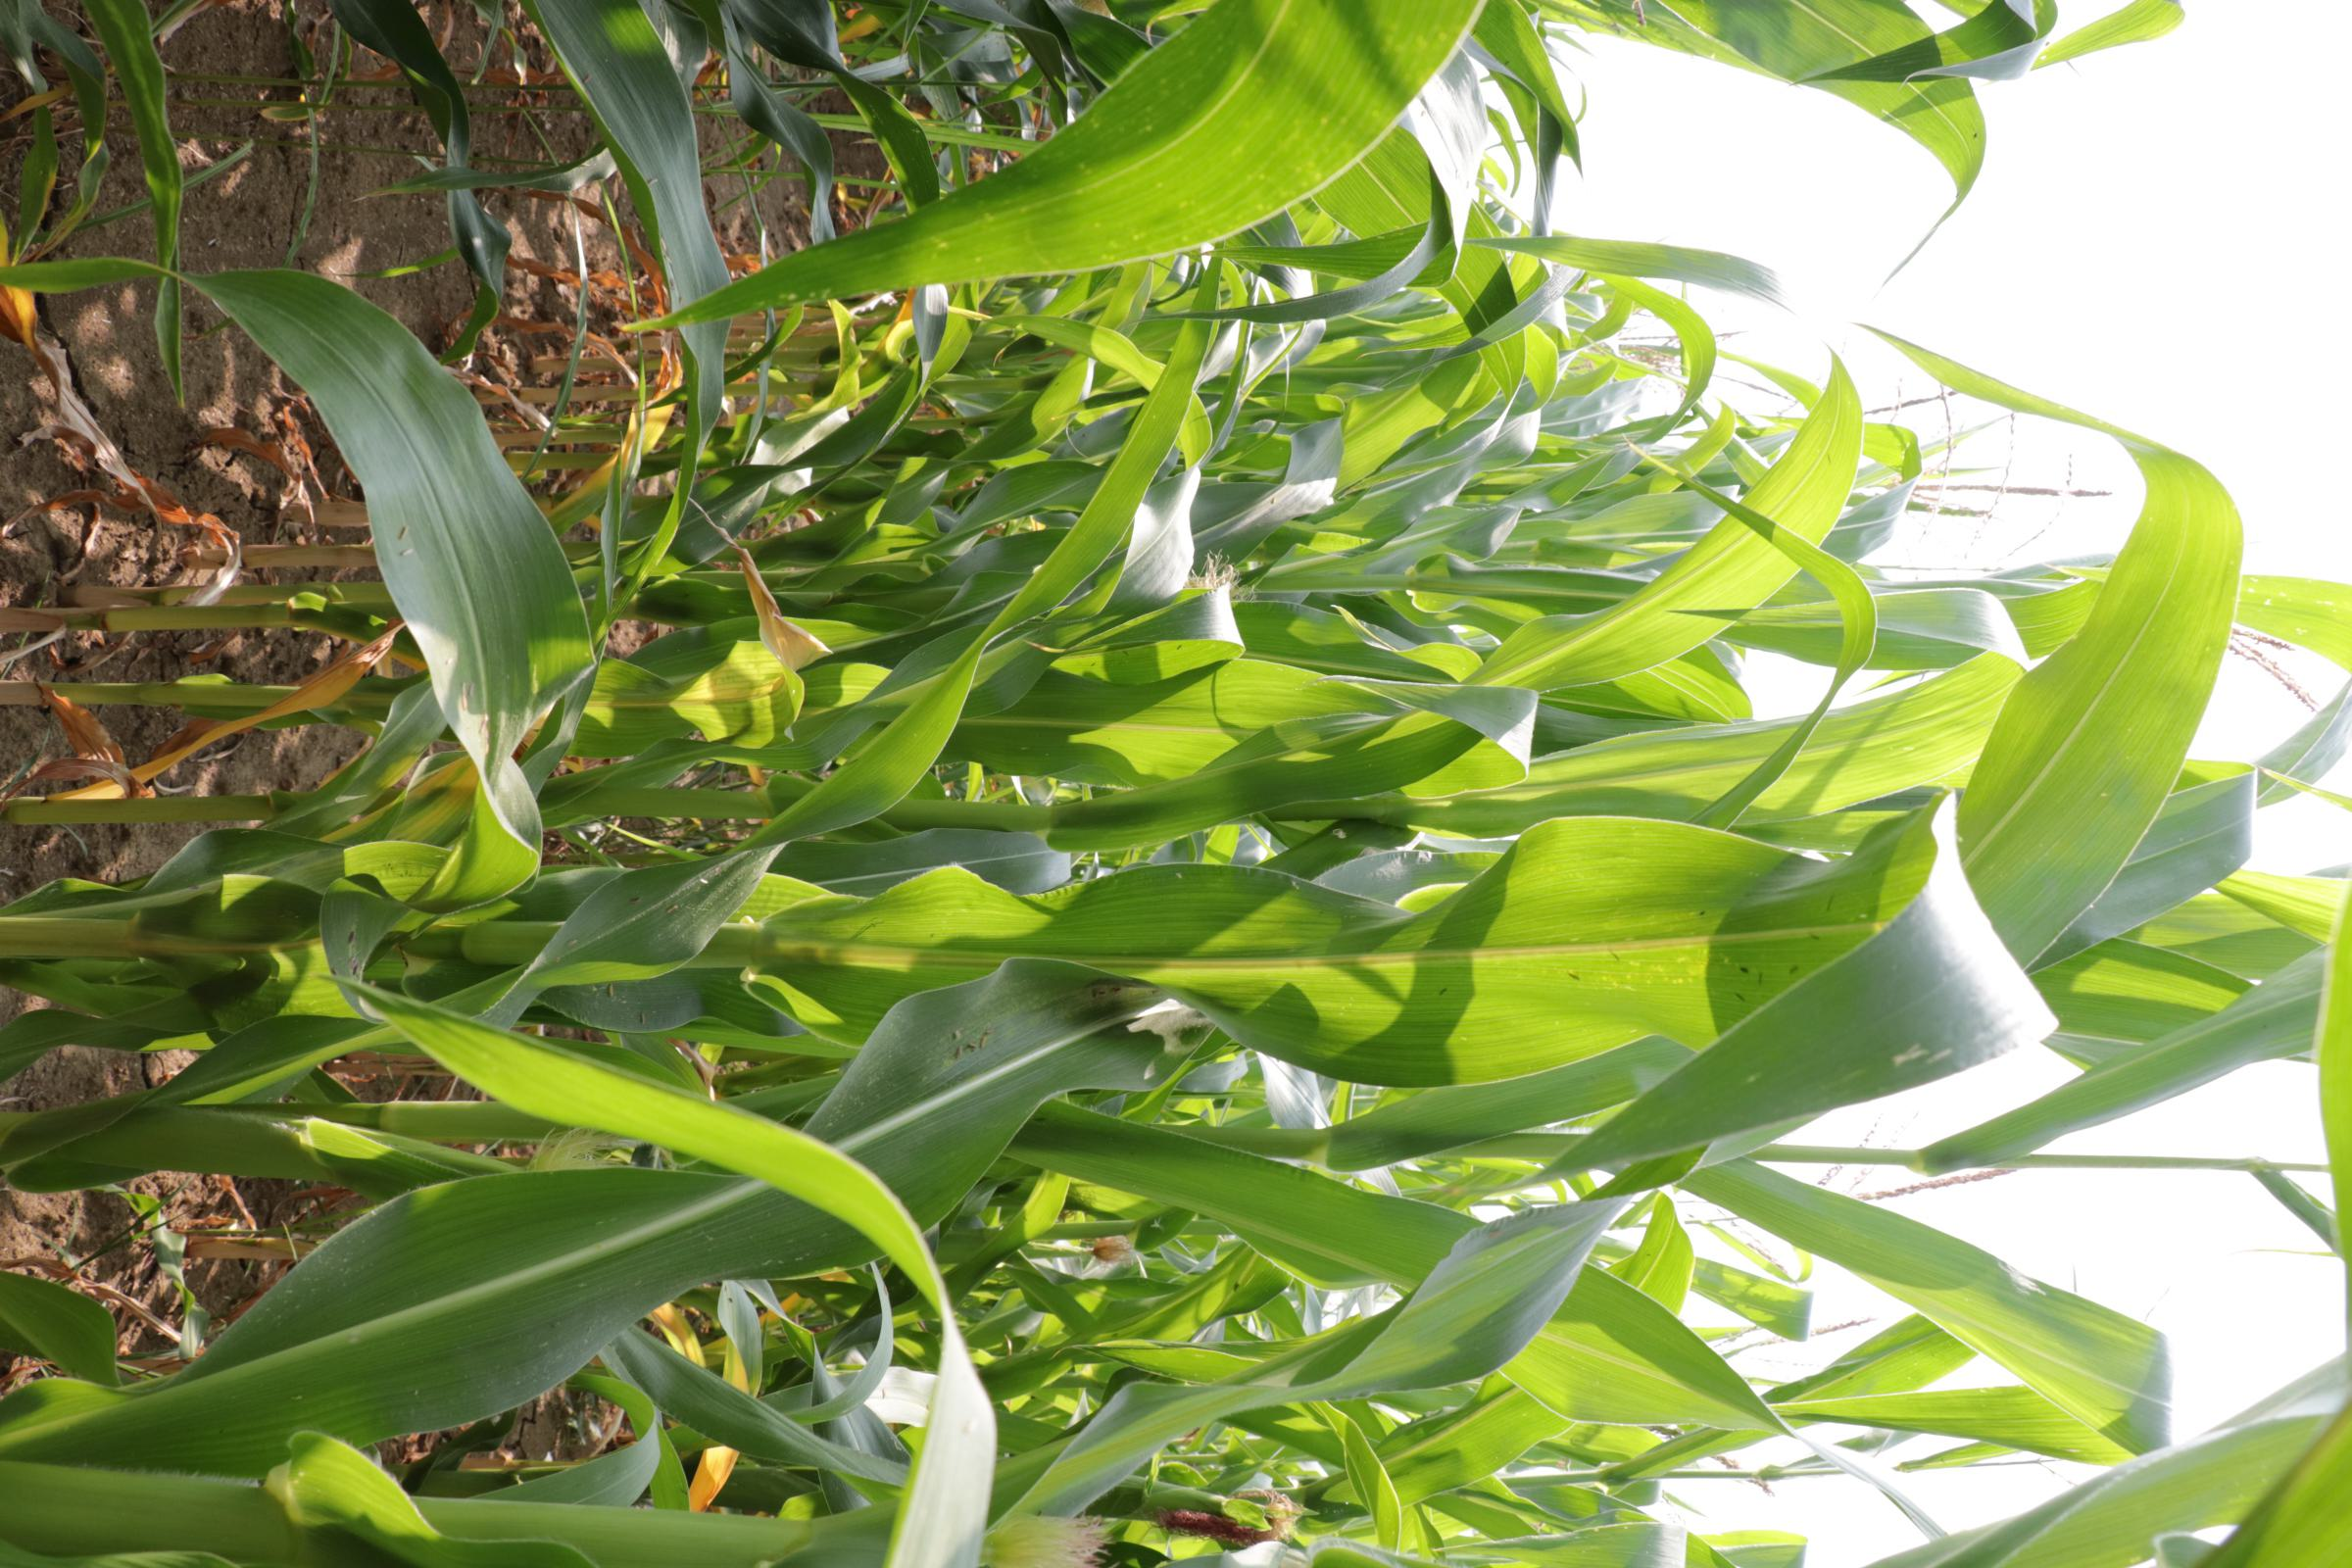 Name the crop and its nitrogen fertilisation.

maize, reduced nitrogen fertilisation
